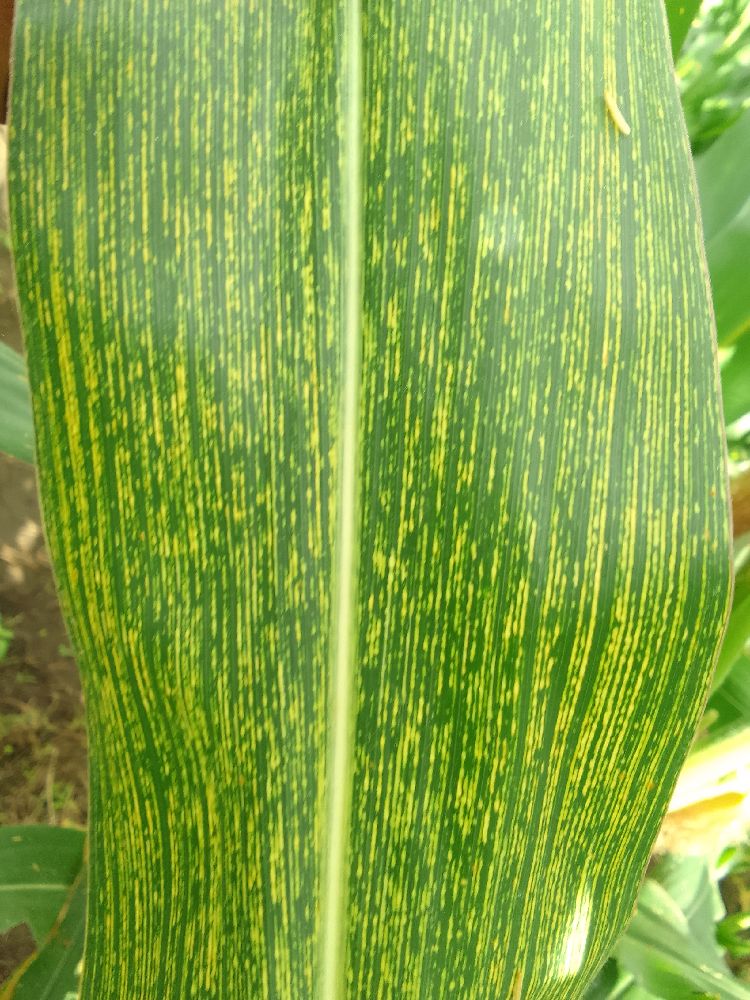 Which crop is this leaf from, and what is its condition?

maize, maize streak virus
